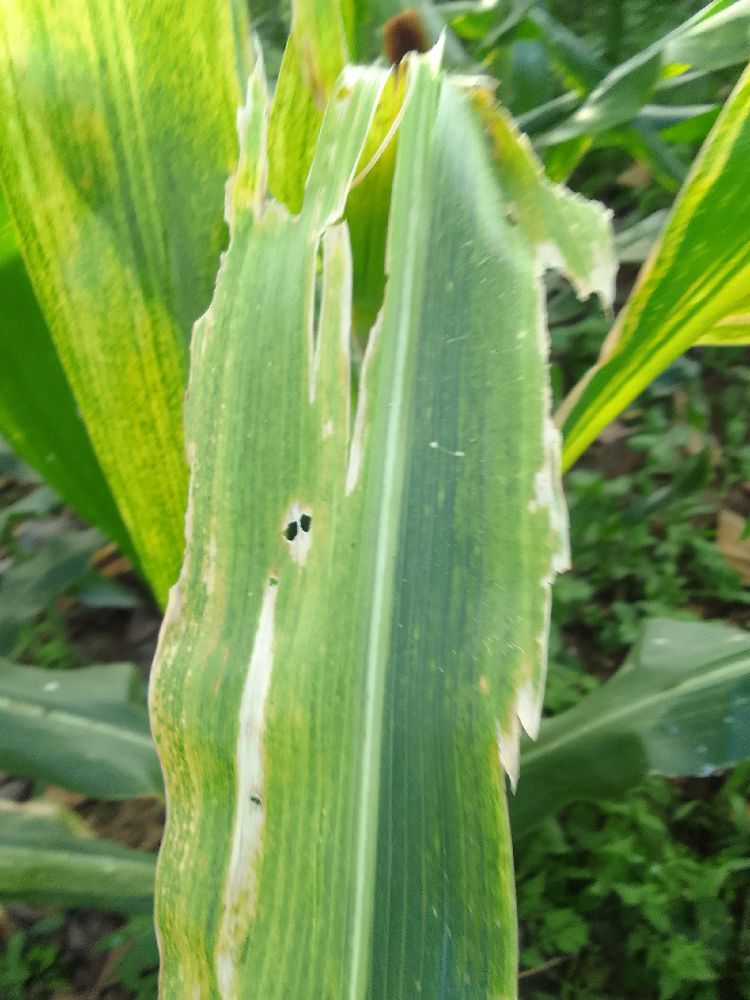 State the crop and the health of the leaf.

maize, maize lethal necrosis
